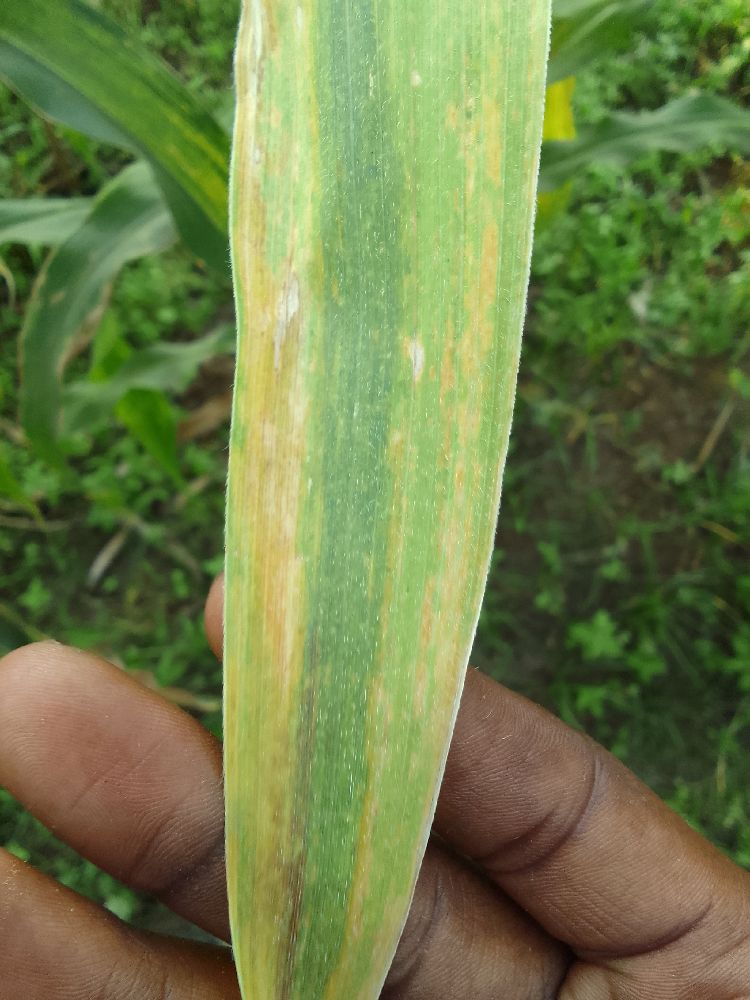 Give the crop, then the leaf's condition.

maize, maize lethal necrosis
